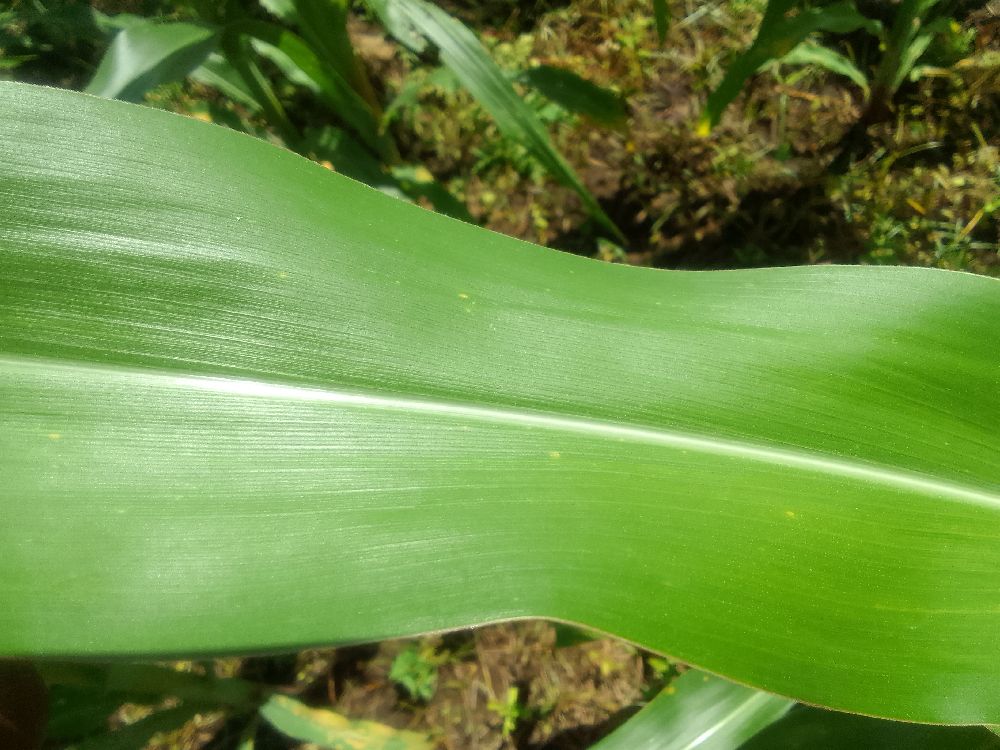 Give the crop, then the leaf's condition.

maize, healthy
